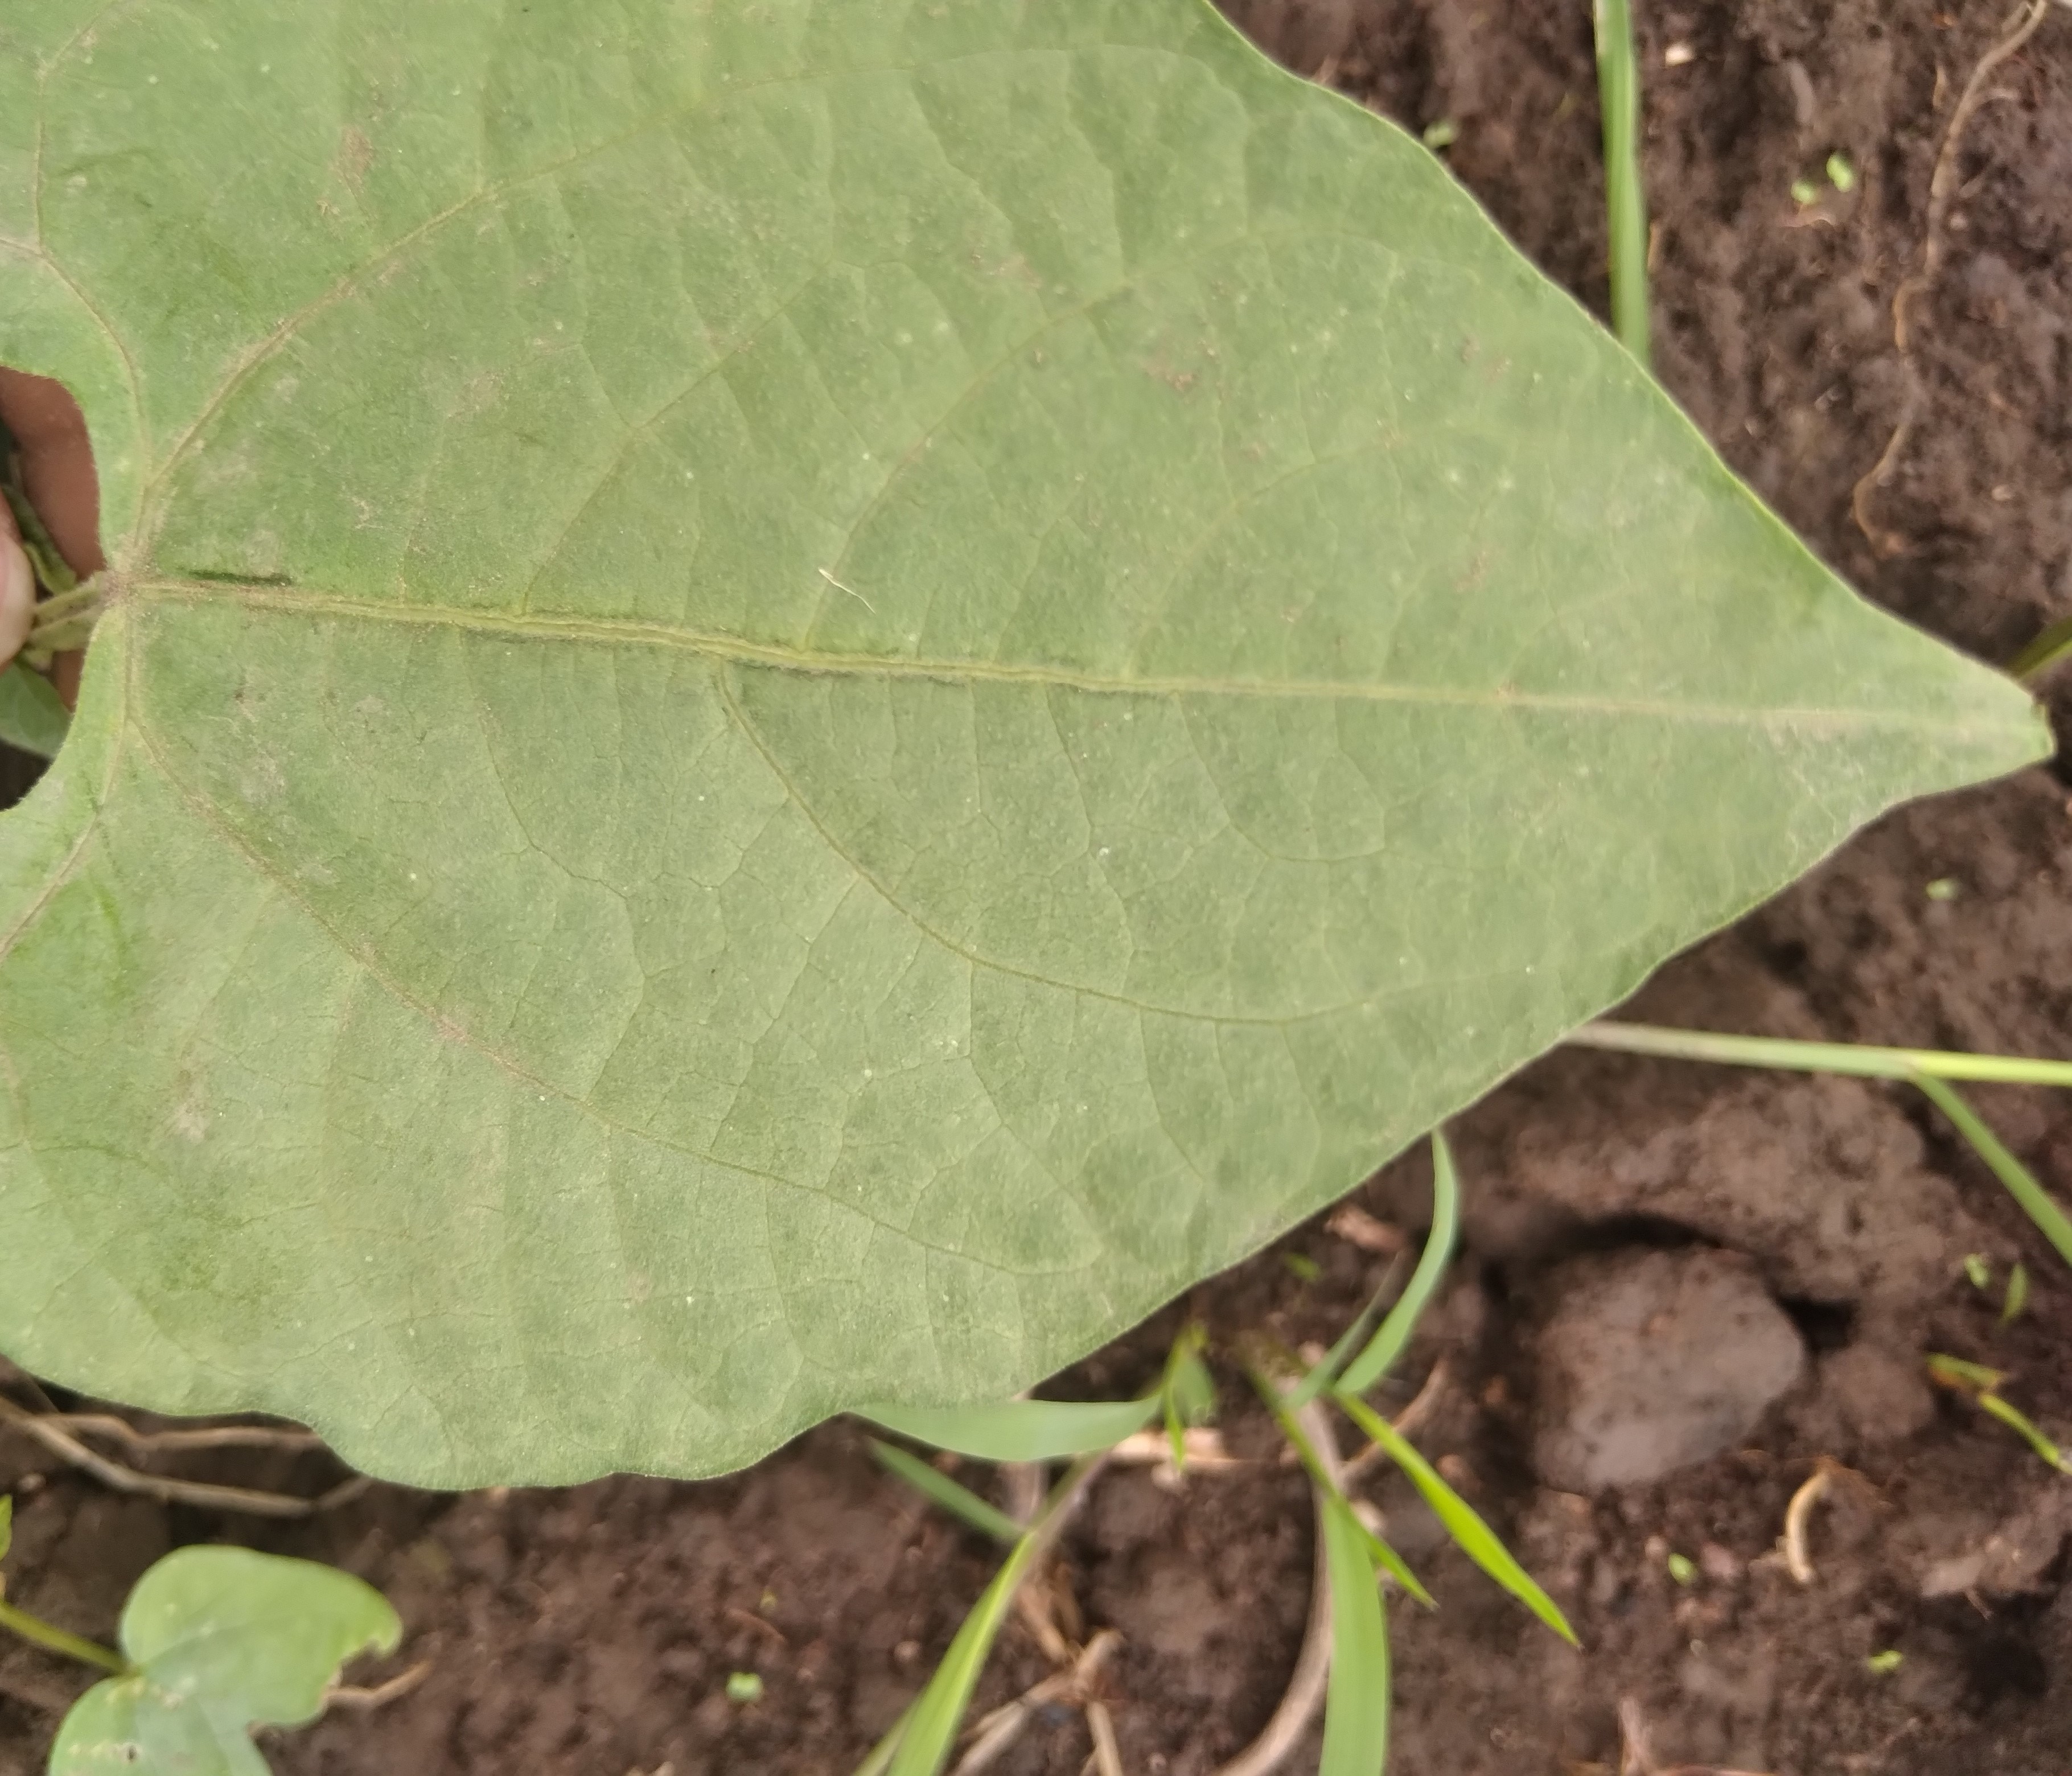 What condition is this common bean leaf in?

healthy
